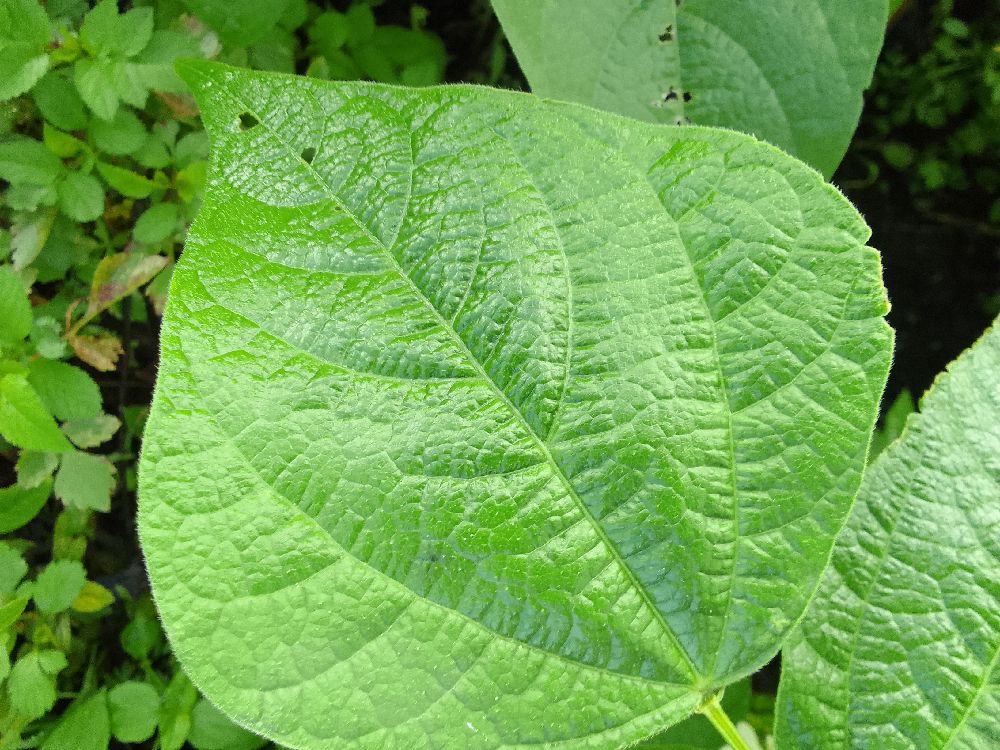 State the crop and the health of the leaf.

common bean, healthy
